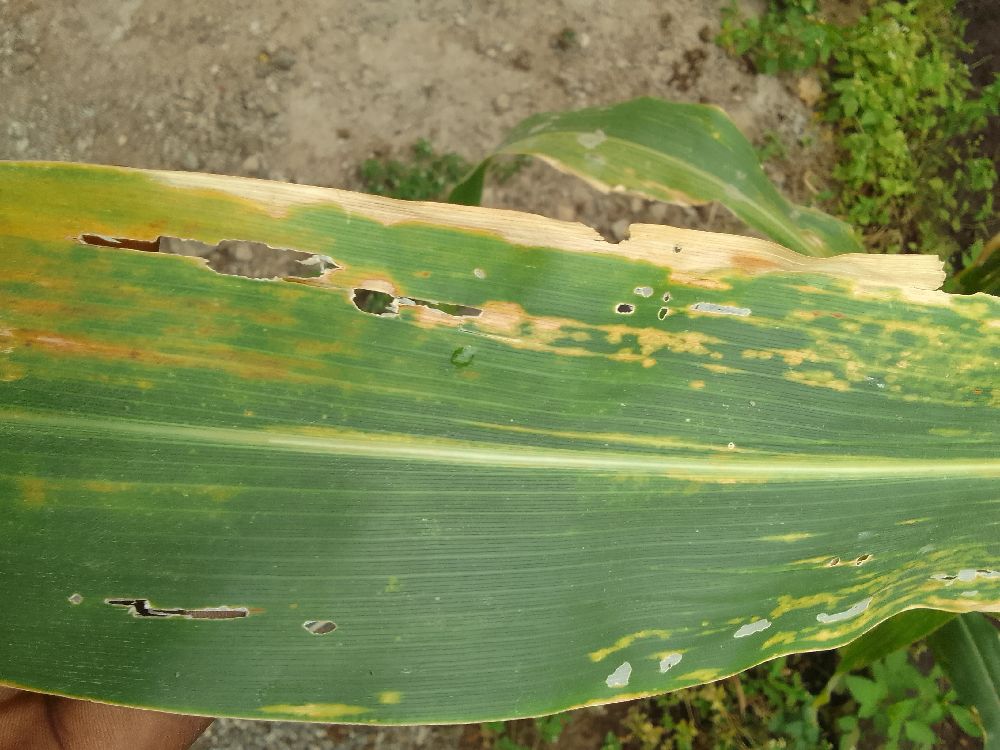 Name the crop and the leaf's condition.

maize, maize lethal necrosis
